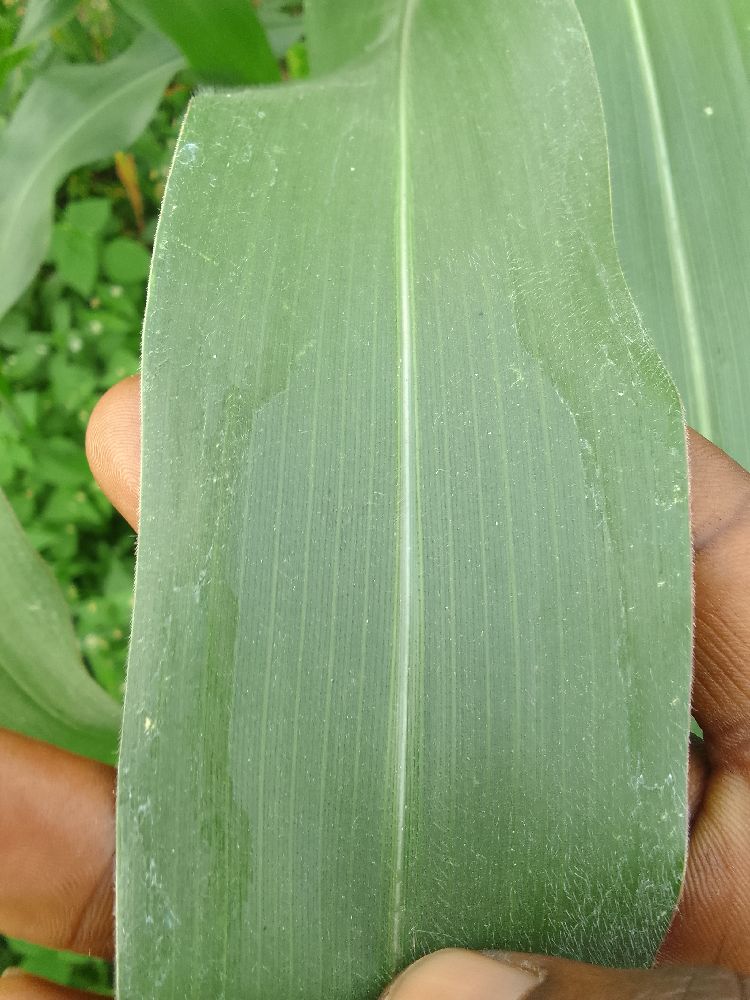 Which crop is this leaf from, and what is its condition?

maize, healthy
